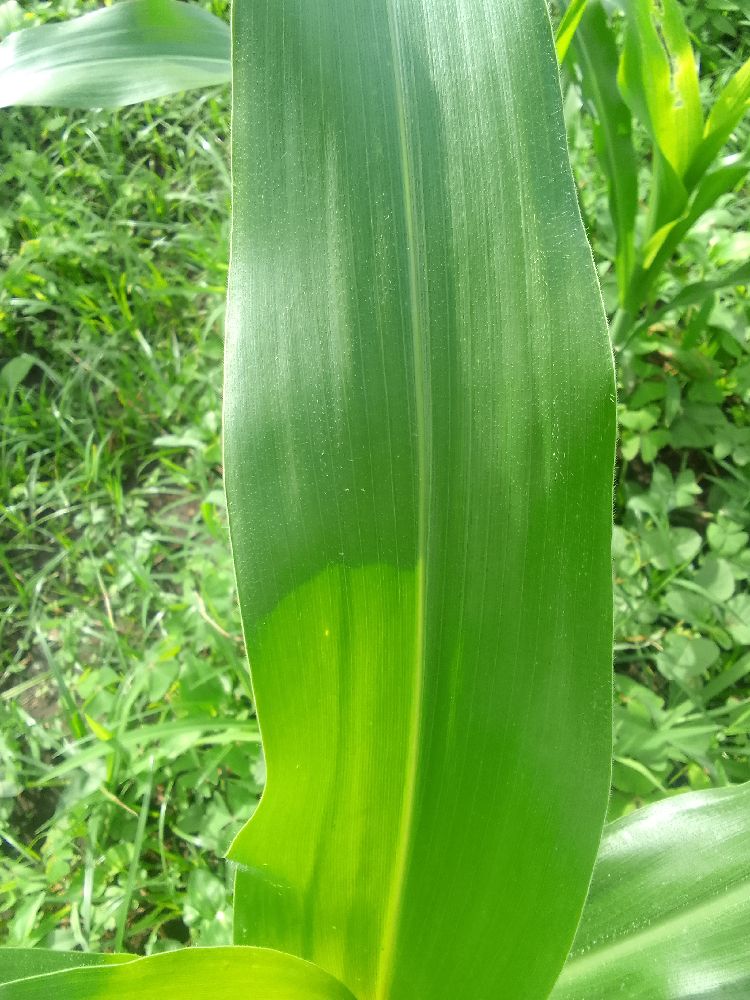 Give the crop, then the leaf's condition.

maize, healthy
